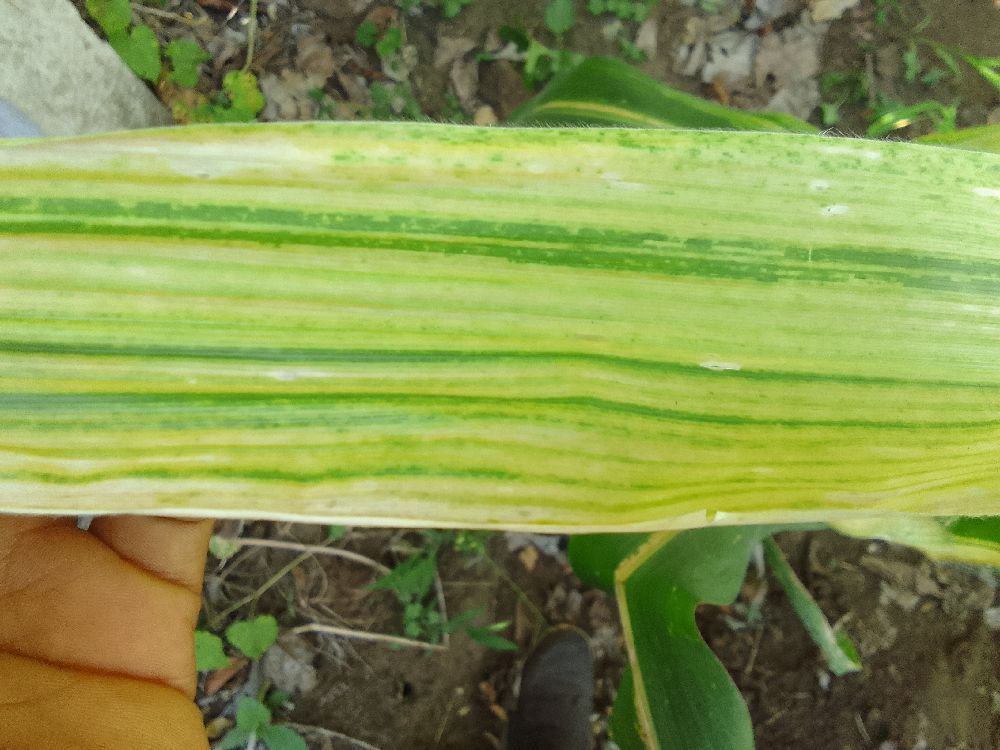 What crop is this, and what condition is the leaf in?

maize, maize lethal necrosis
